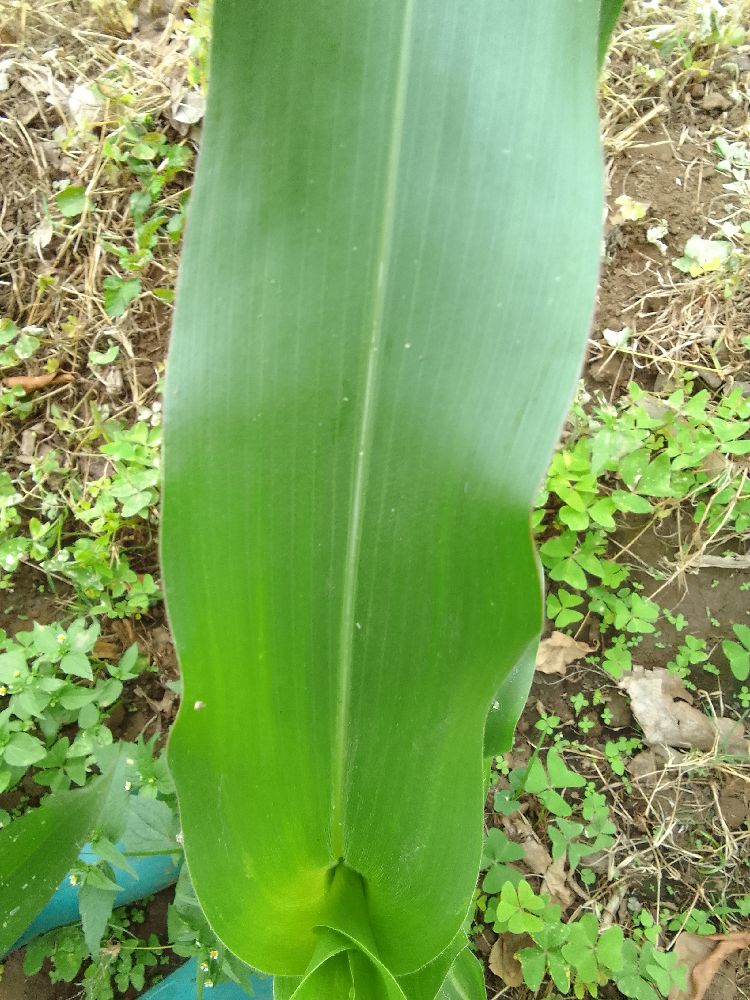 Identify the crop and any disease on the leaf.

maize, healthy
